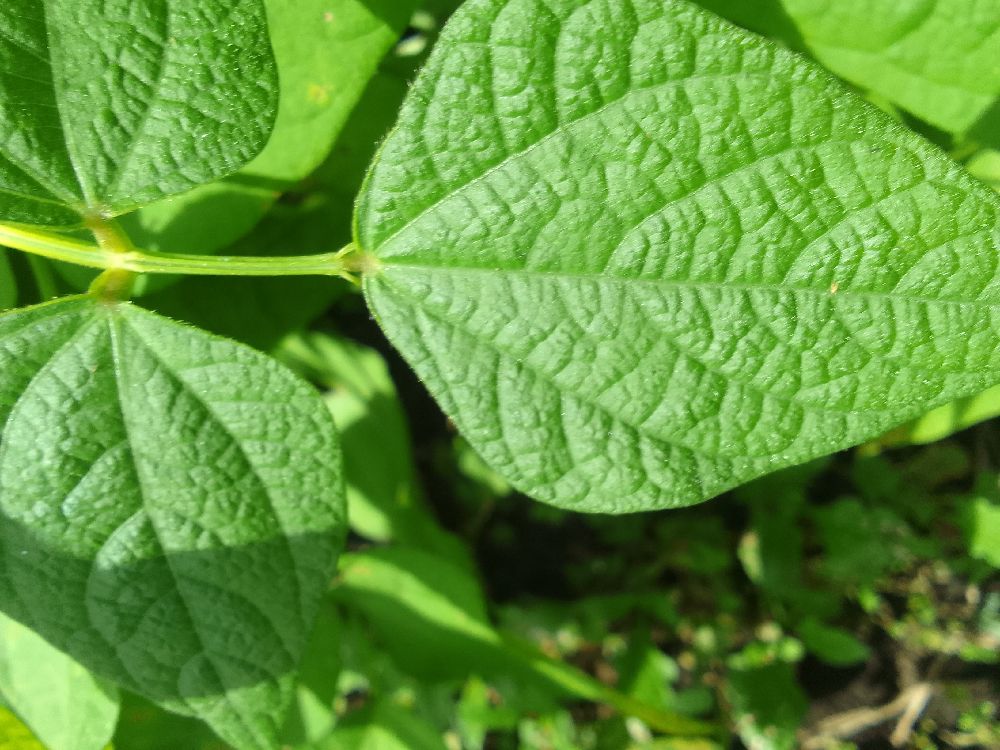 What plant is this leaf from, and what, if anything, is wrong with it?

common bean, healthy
